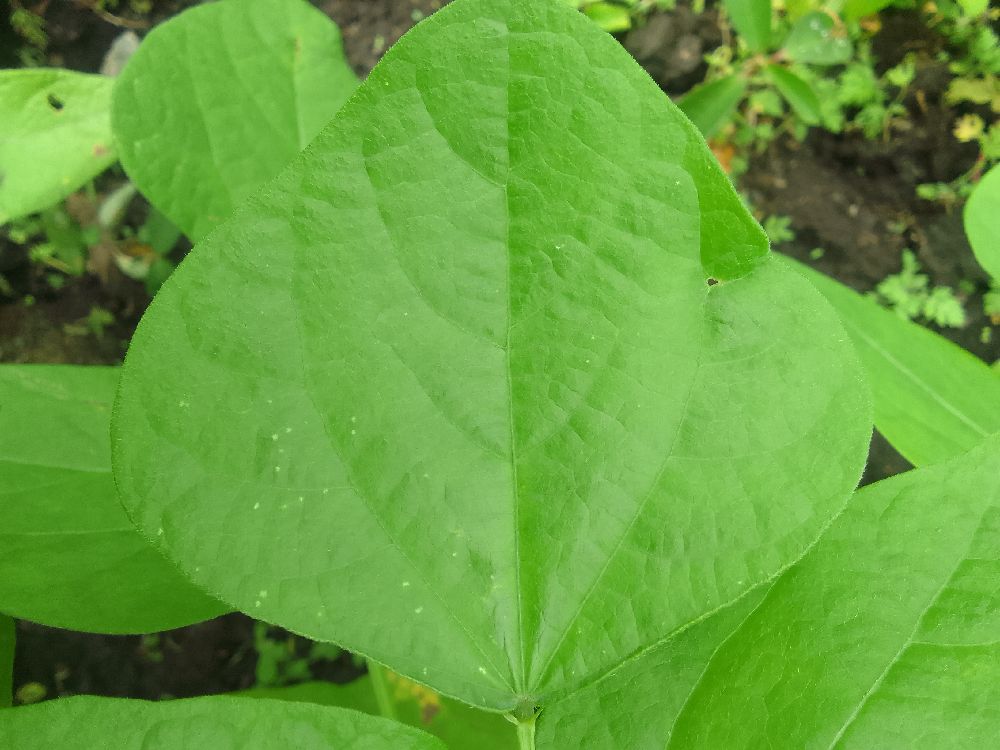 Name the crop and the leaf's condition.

common bean, healthy
